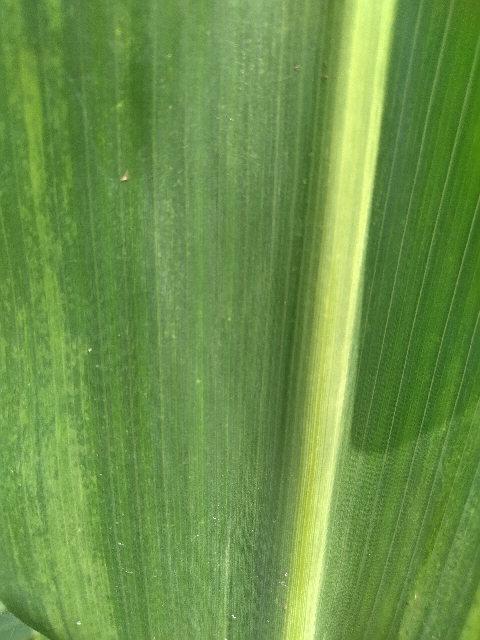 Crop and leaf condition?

maize, maize lethal necrosis
